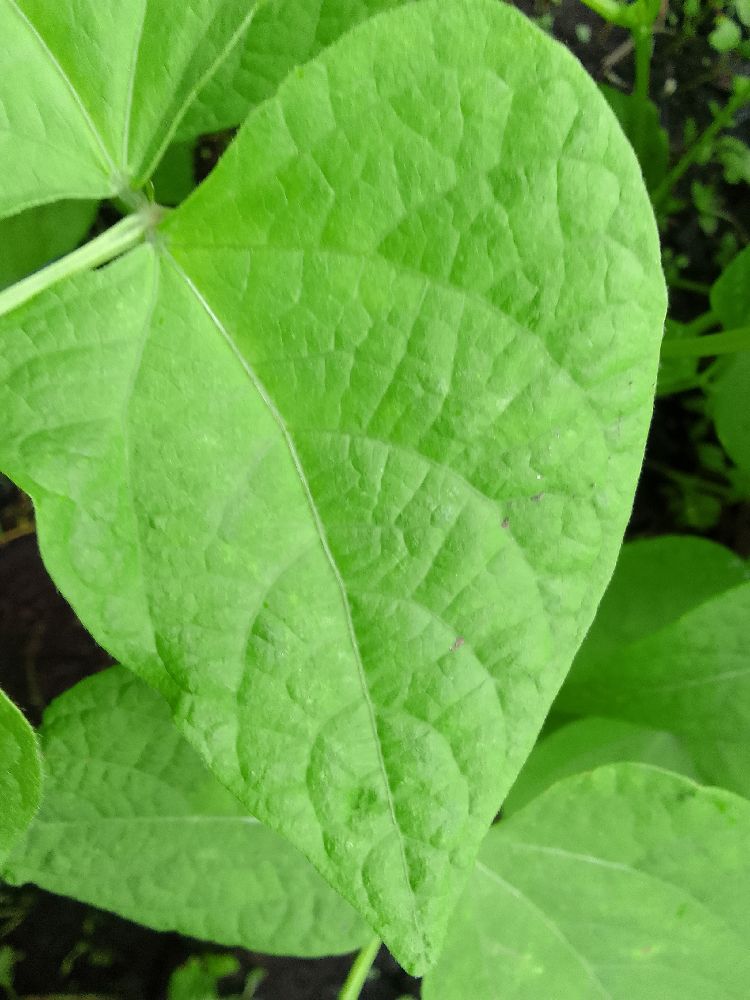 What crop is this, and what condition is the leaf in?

common bean, healthy
